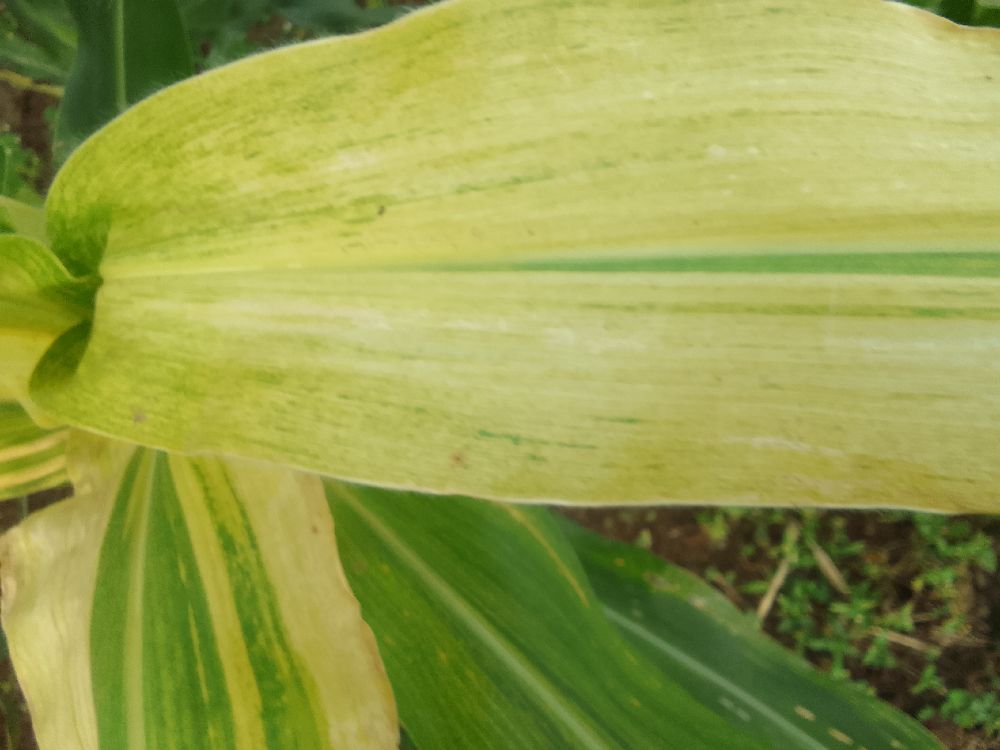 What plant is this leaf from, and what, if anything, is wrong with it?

maize, maize lethal necrosis
